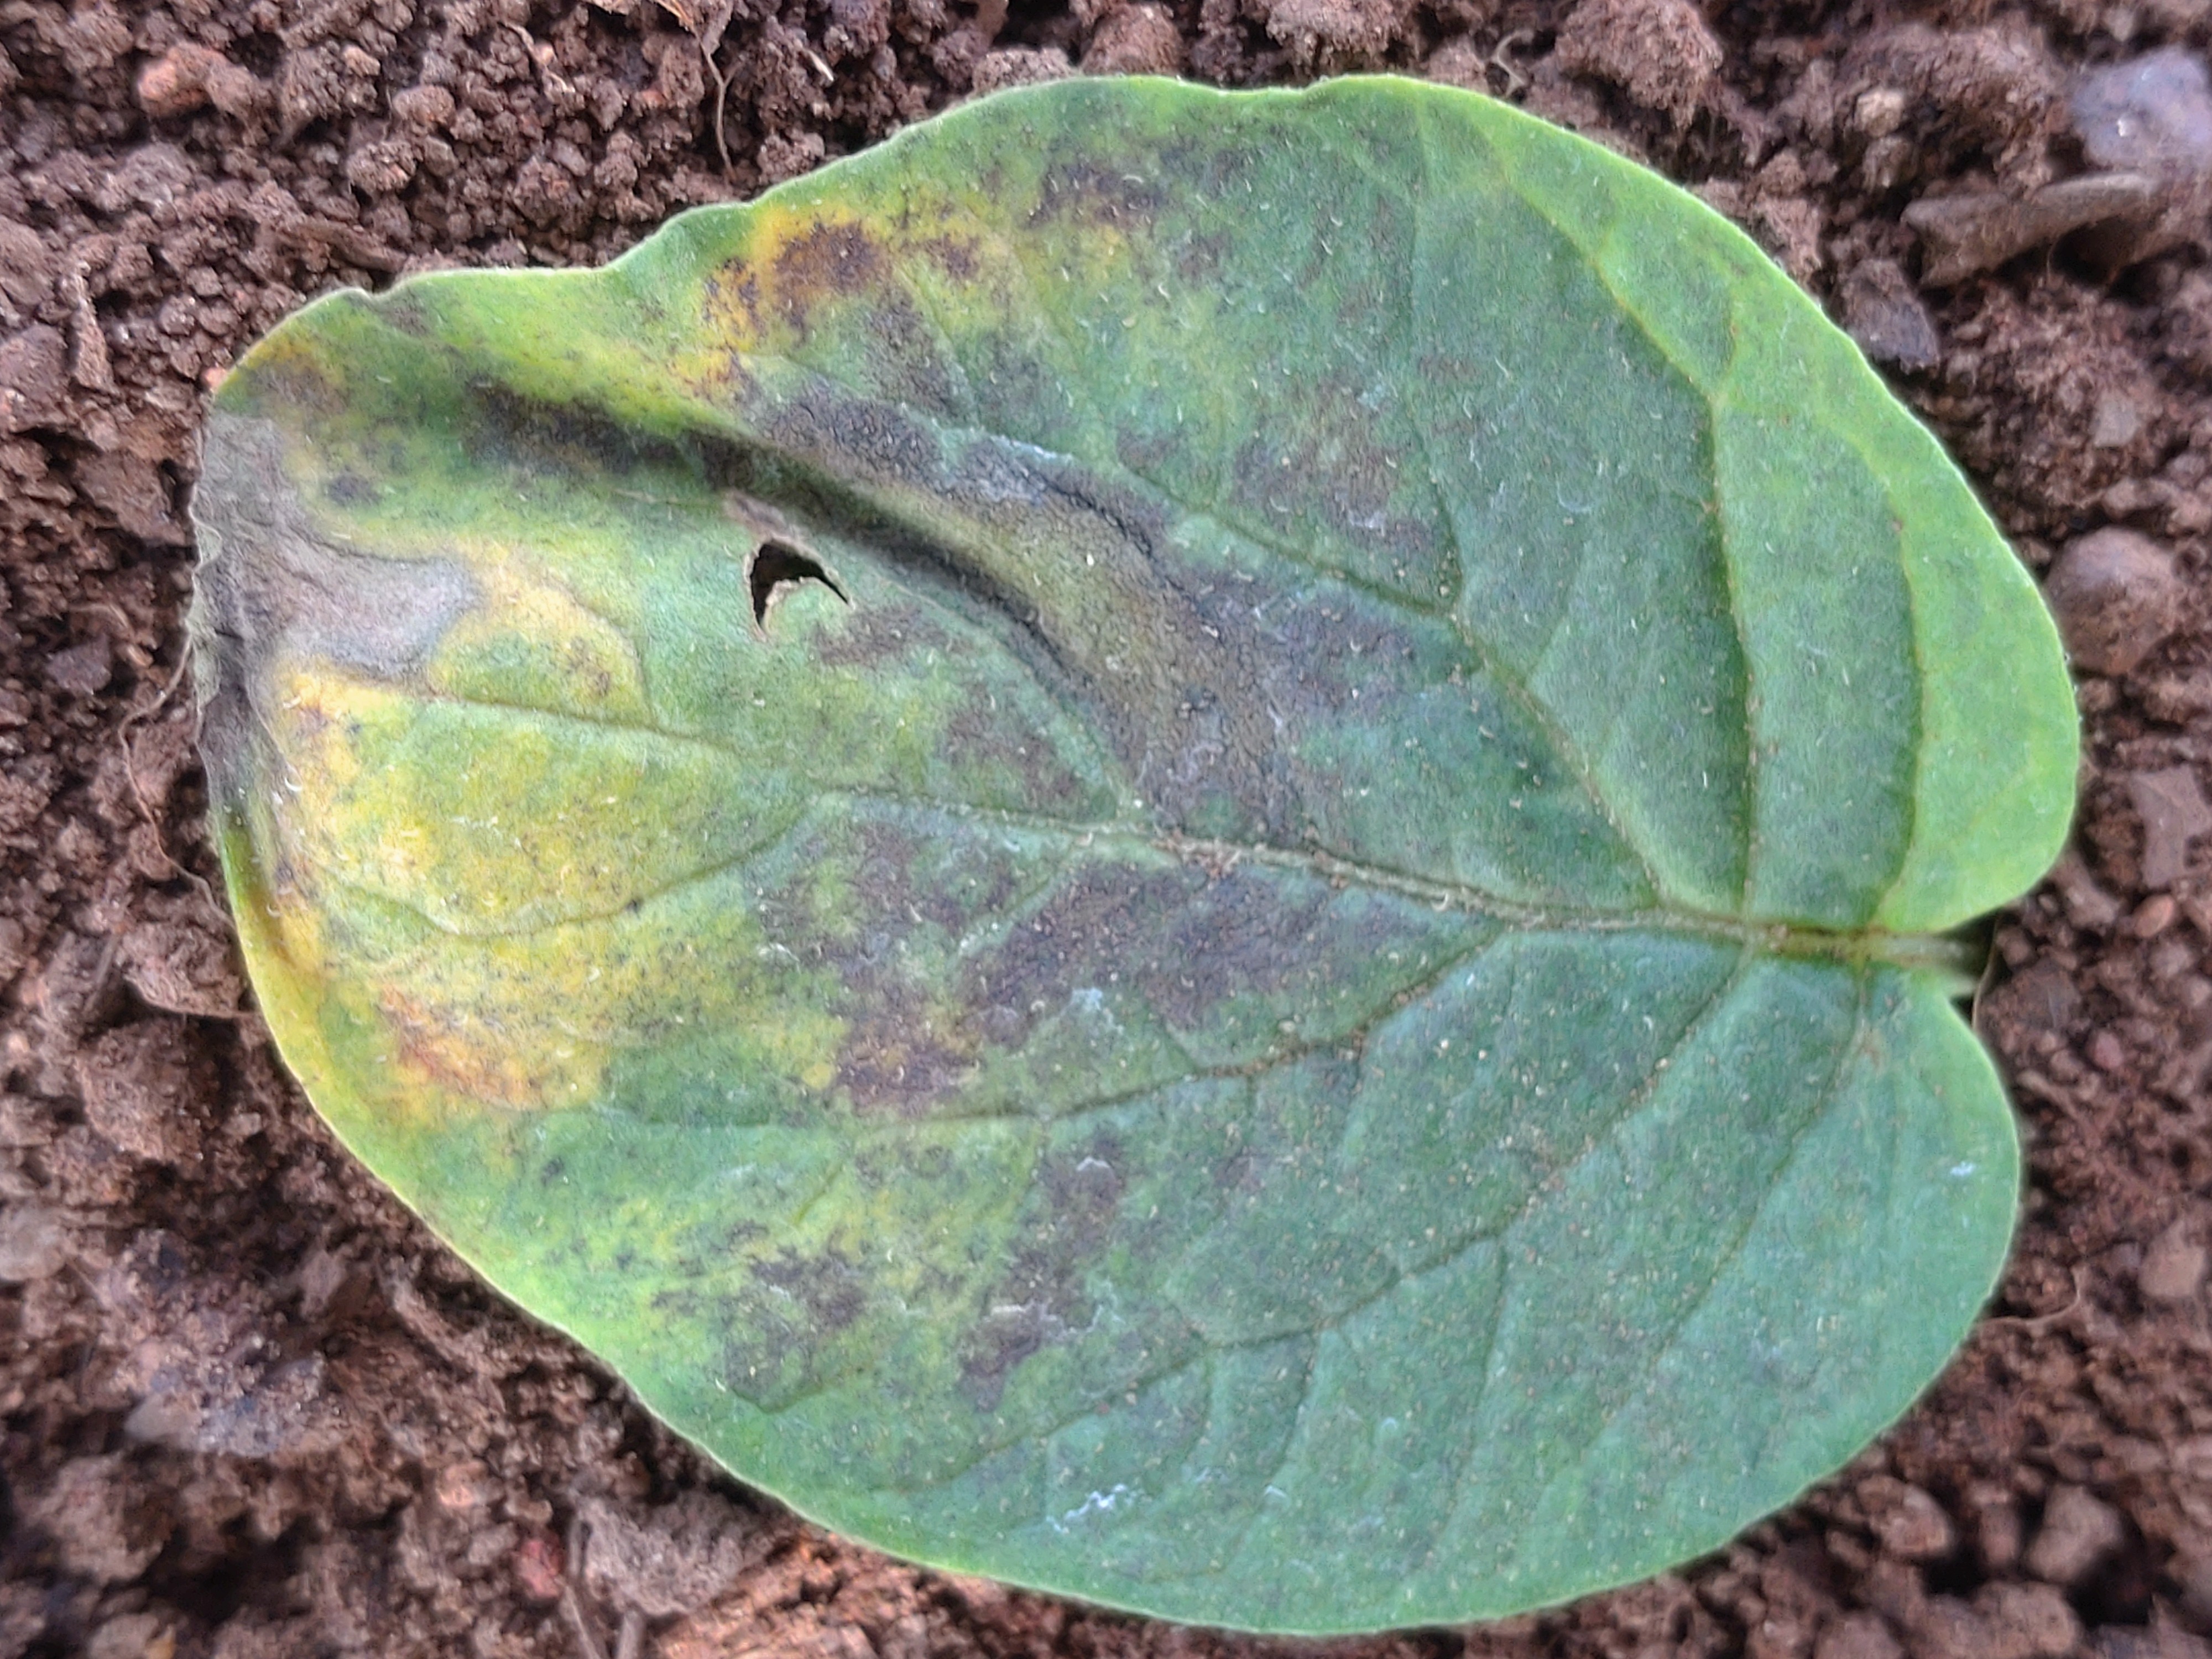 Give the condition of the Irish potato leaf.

late blight
